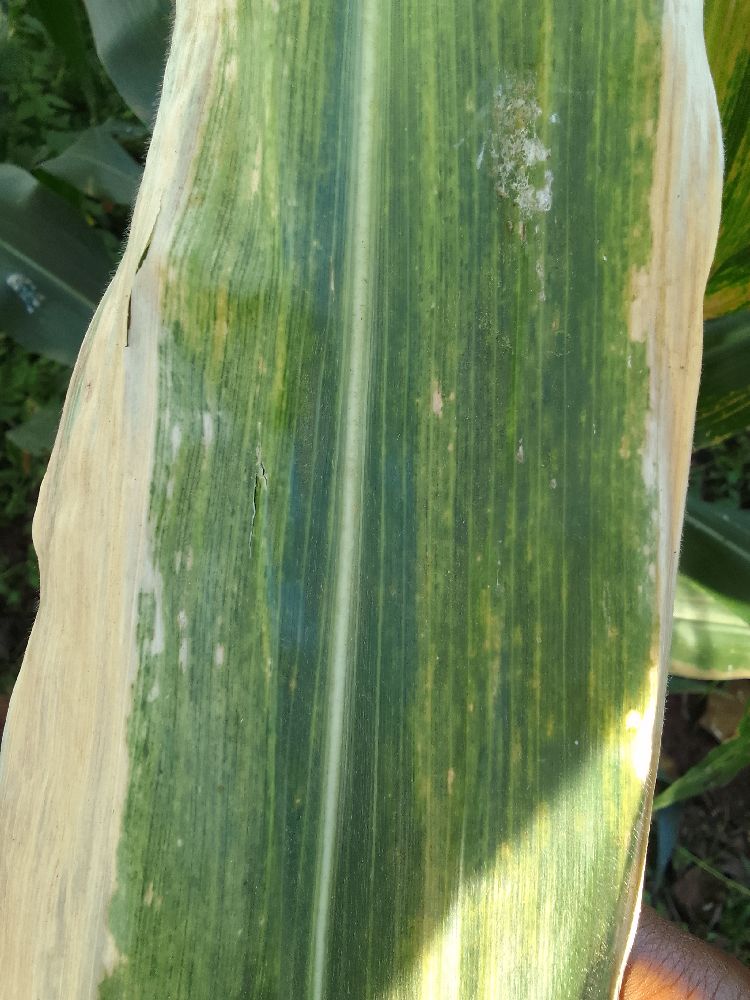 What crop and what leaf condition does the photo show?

maize, maize lethal necrosis
